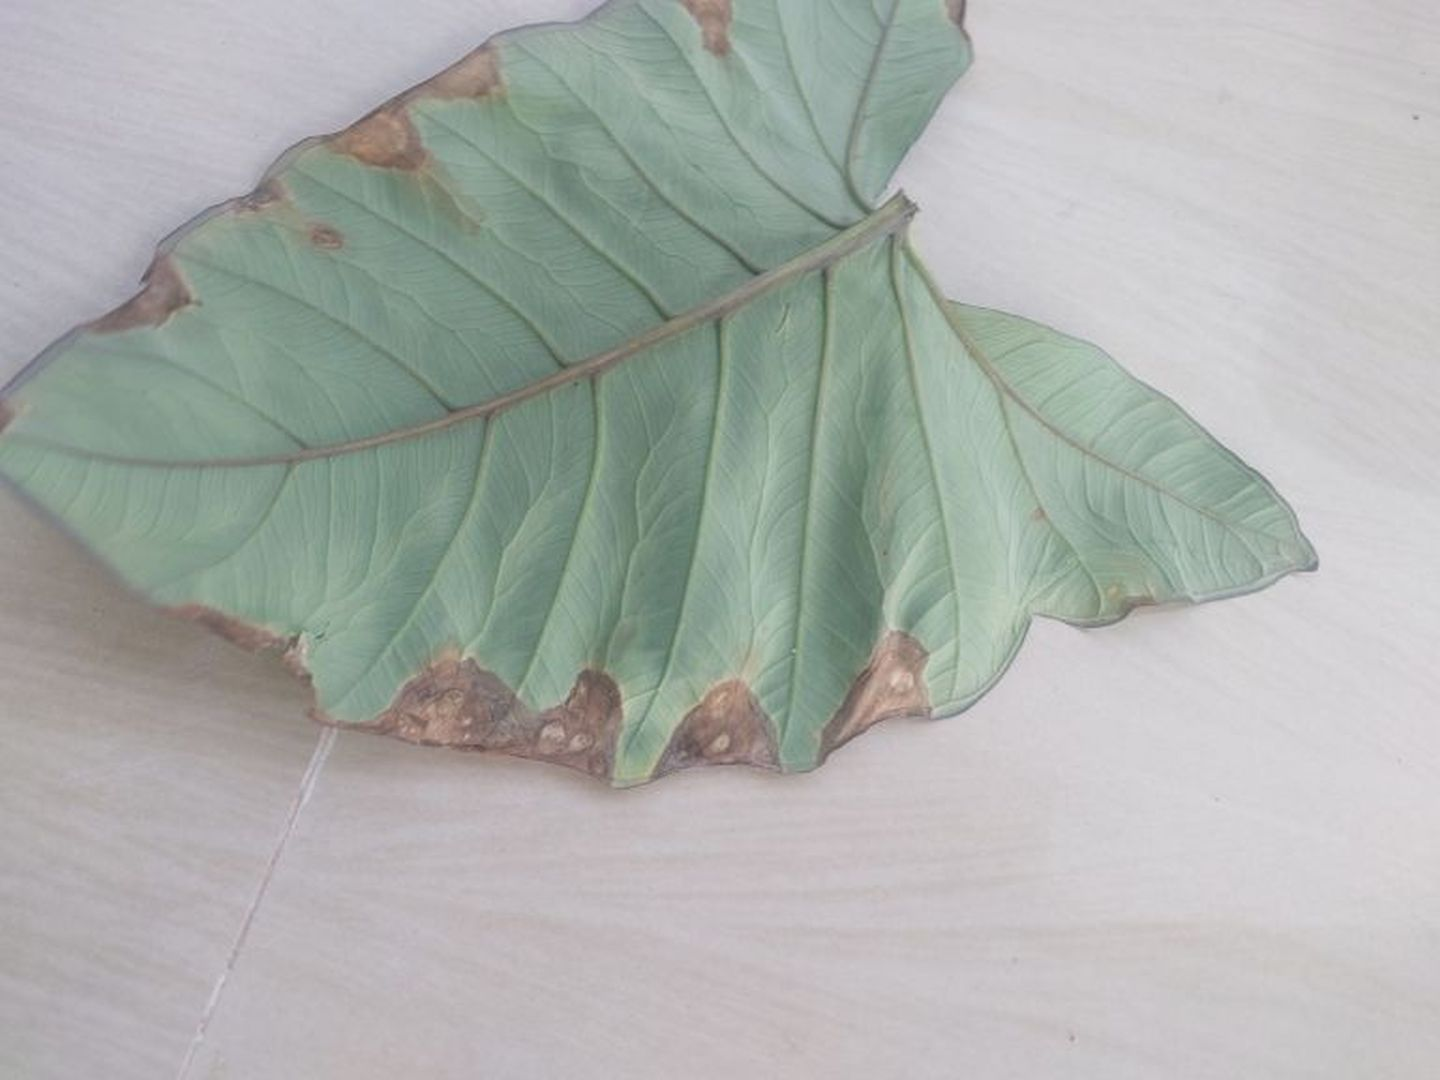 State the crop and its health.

taro, leaf blight
